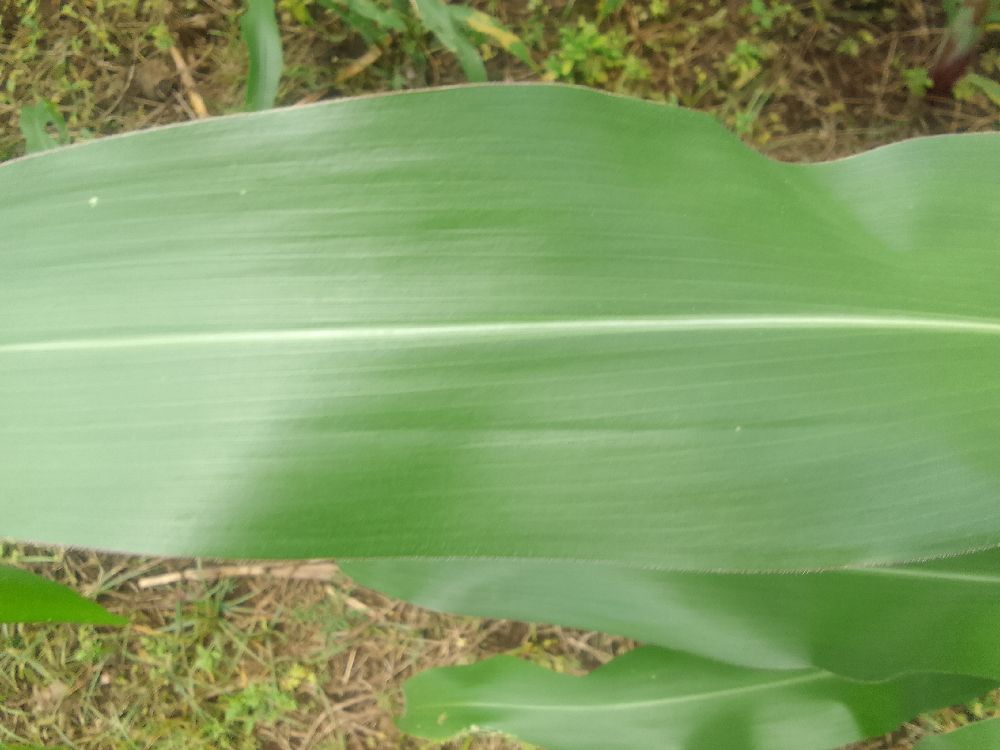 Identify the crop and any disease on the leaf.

maize, healthy
